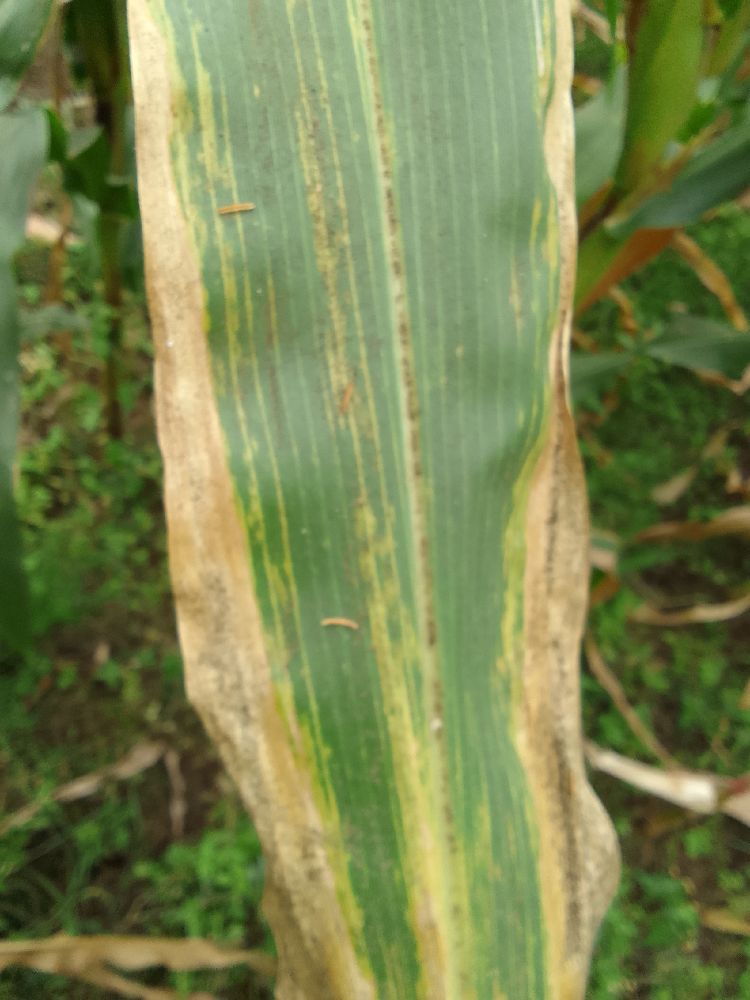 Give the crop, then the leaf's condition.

maize, maize lethal necrosis
